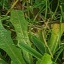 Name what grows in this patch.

structured weed
